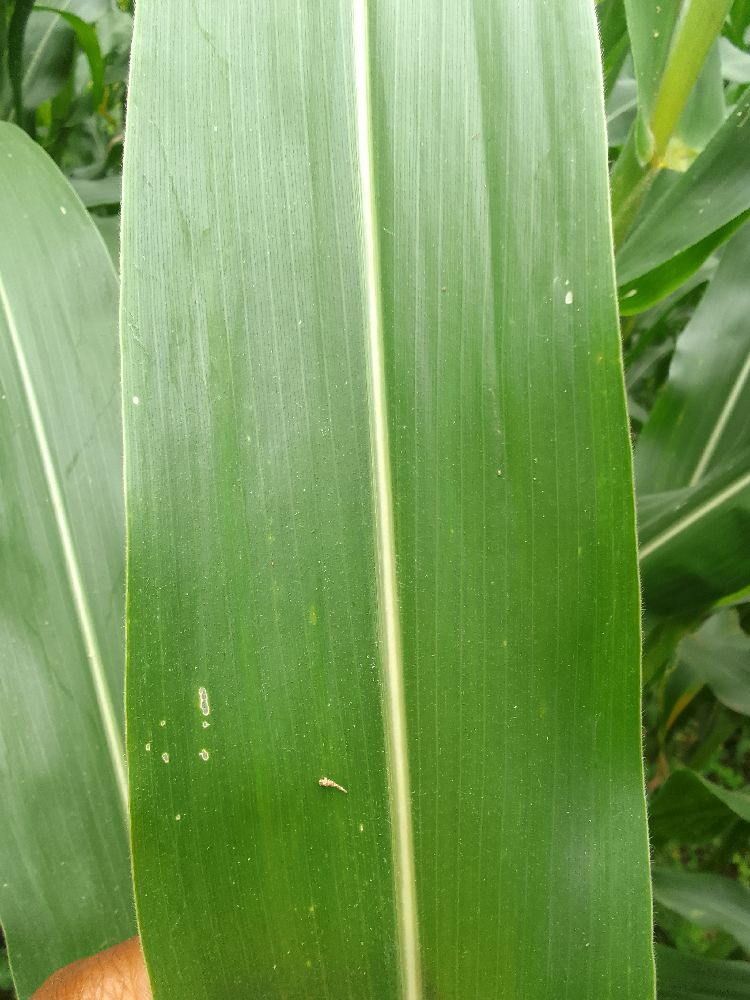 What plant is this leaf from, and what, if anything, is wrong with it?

maize, healthy
